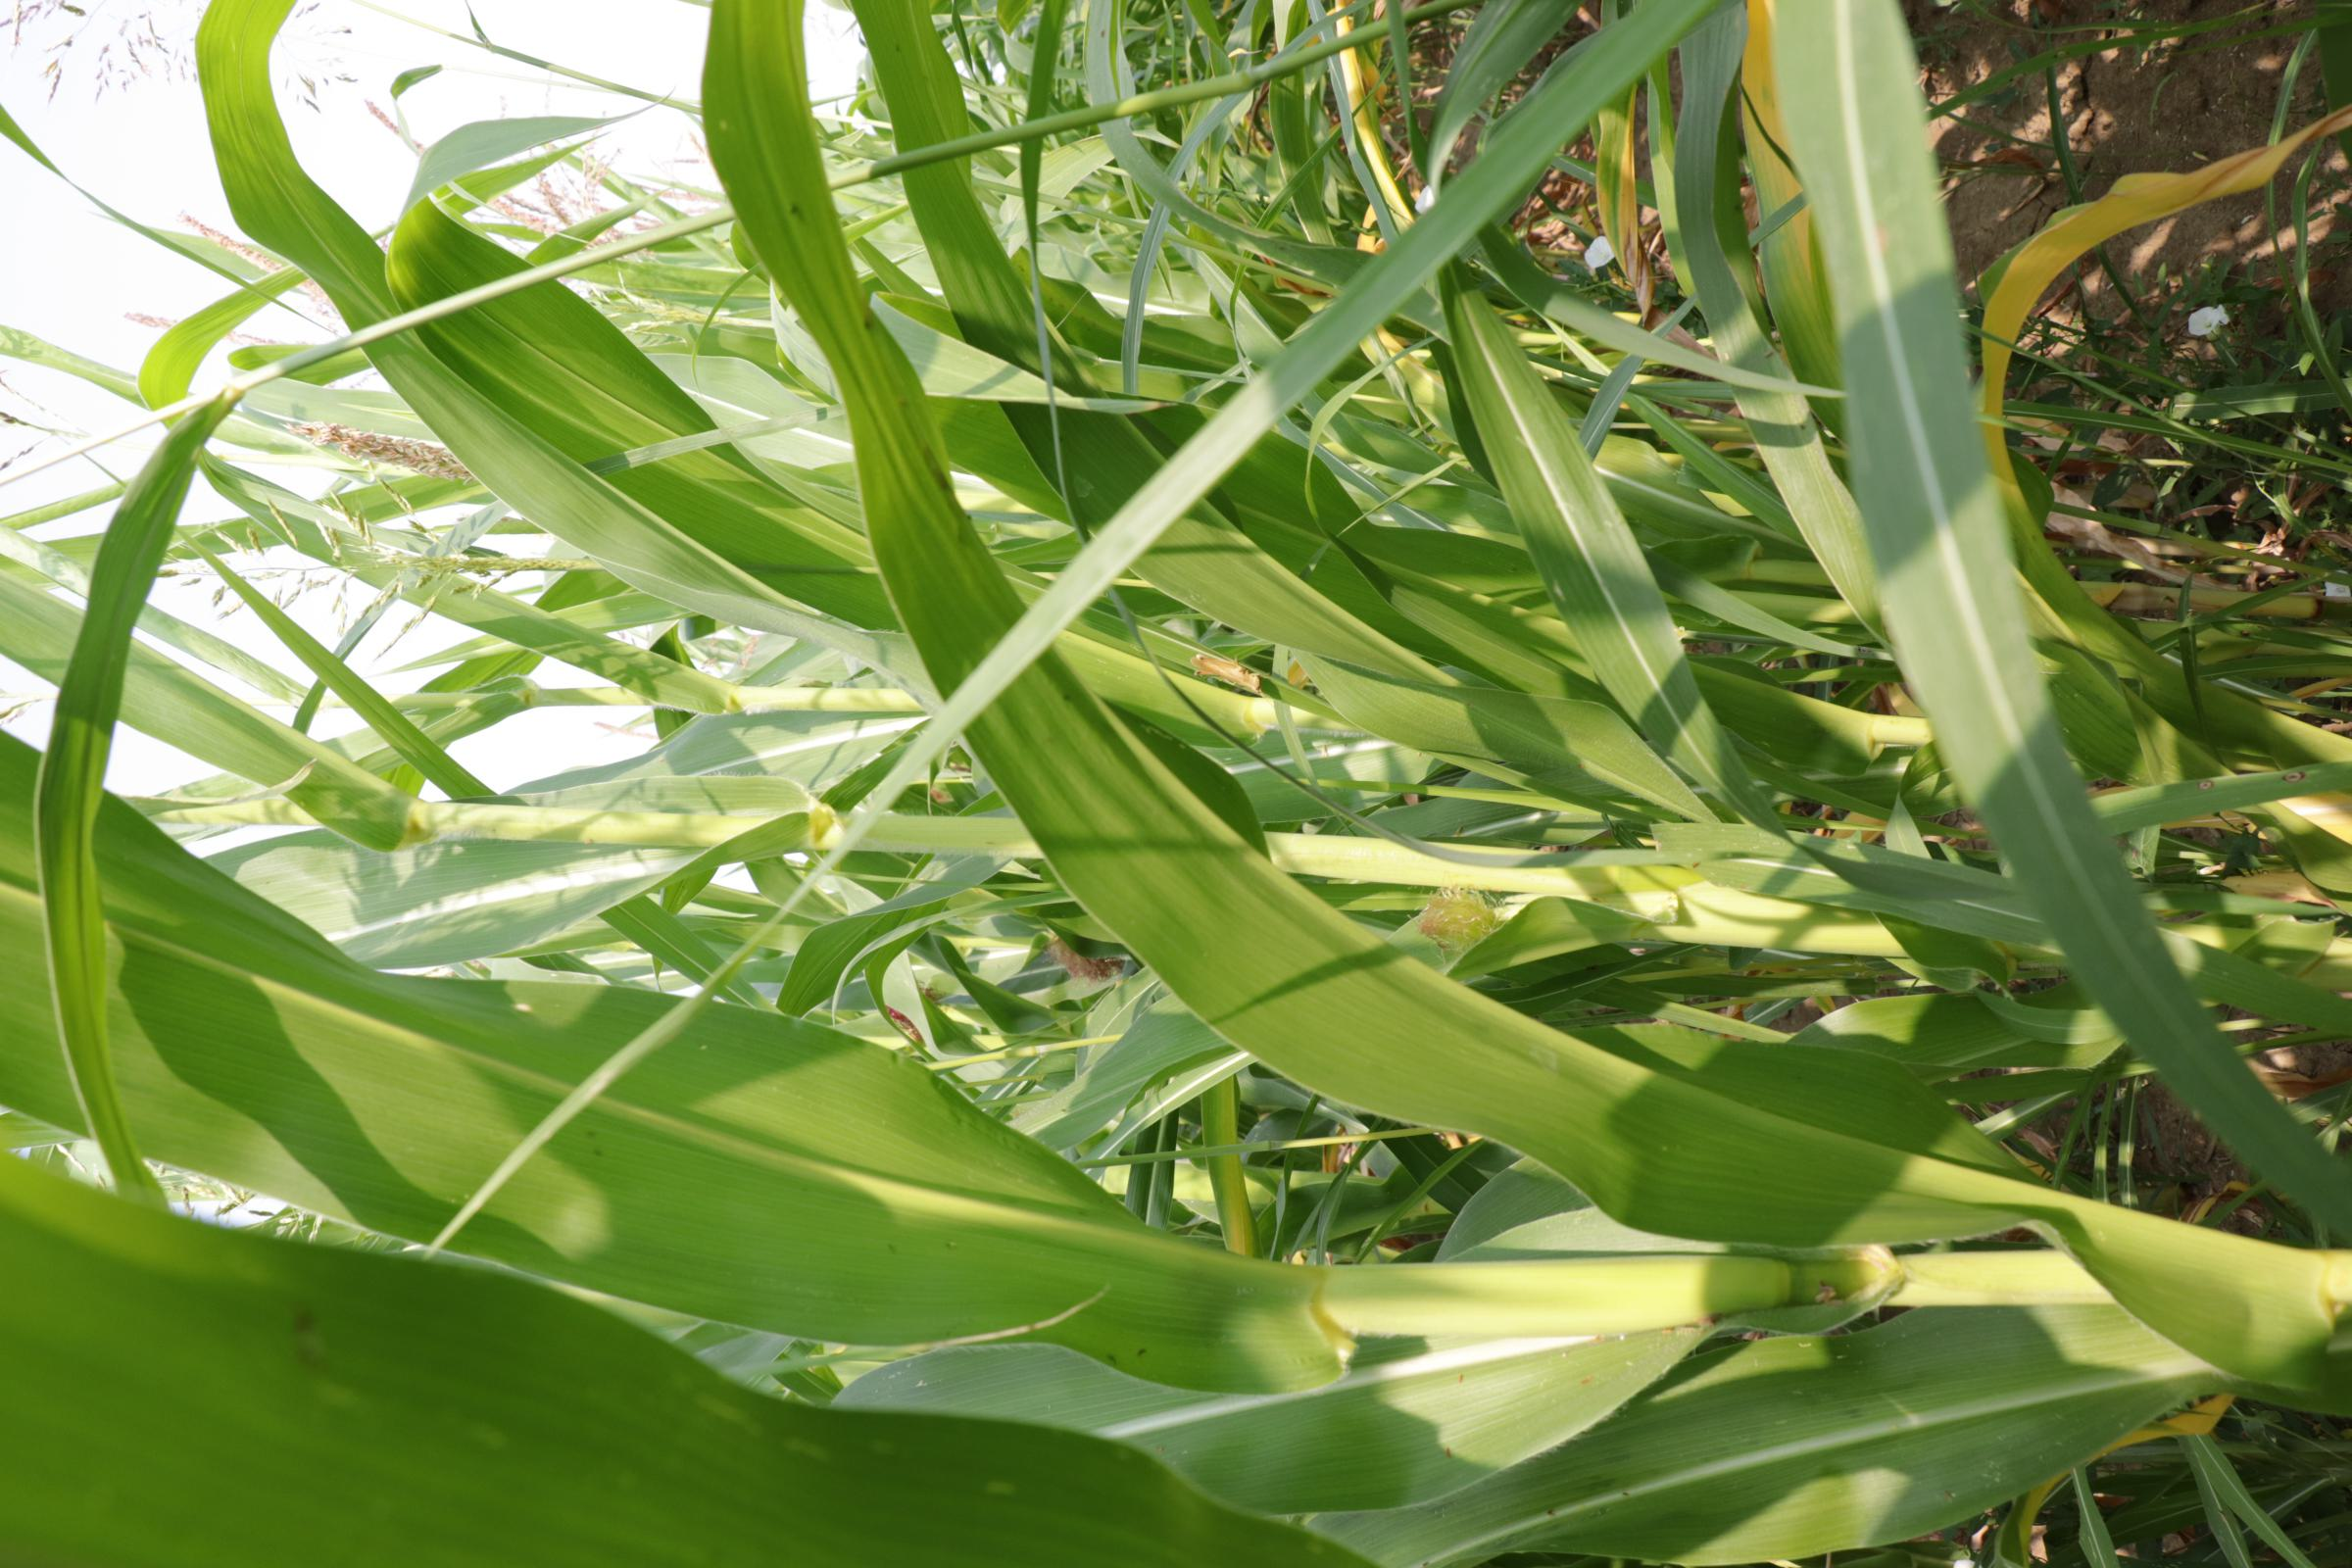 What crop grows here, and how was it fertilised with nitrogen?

maize, reduced nitrogen fertilisation
